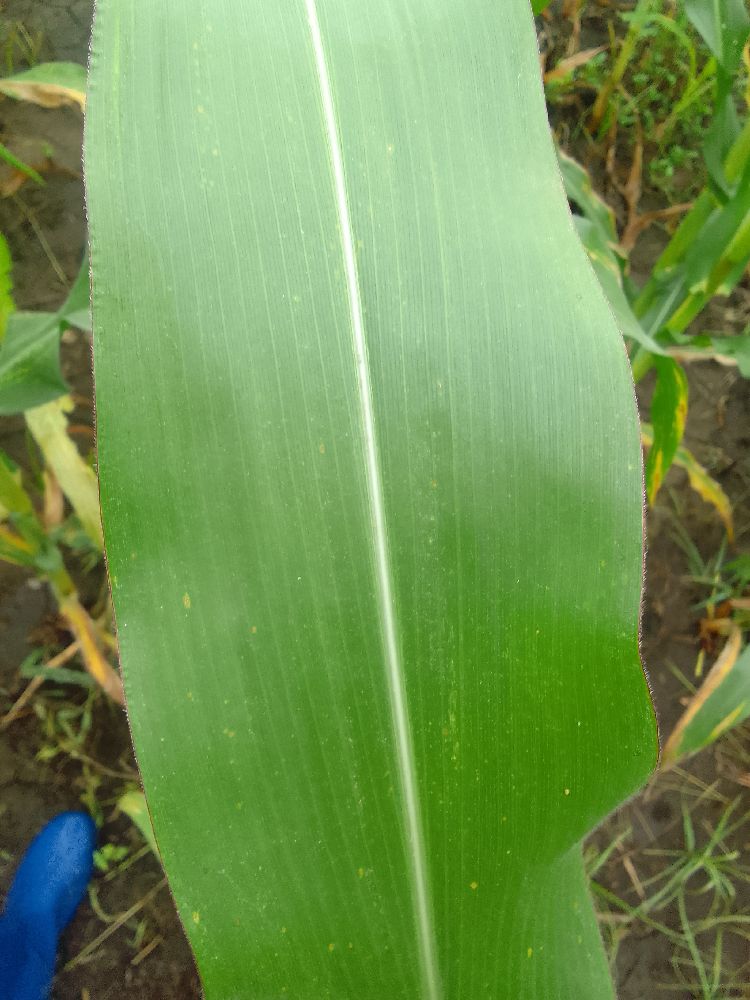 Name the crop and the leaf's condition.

maize, healthy
